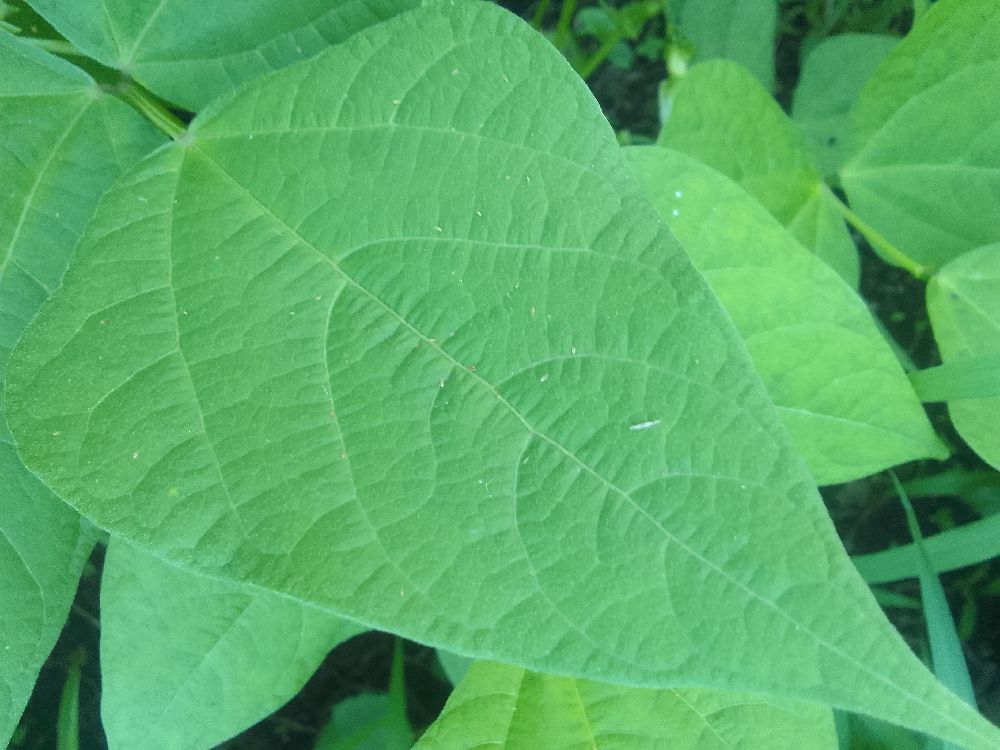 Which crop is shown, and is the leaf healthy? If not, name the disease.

common bean, healthy
